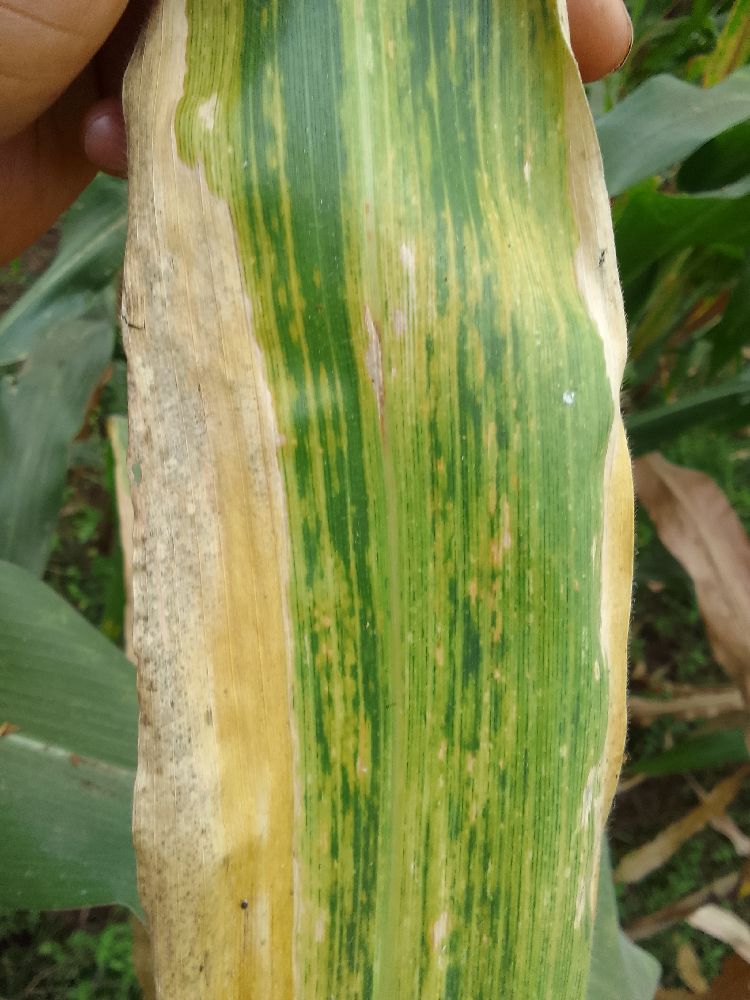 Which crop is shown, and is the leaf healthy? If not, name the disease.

maize, maize lethal necrosis
